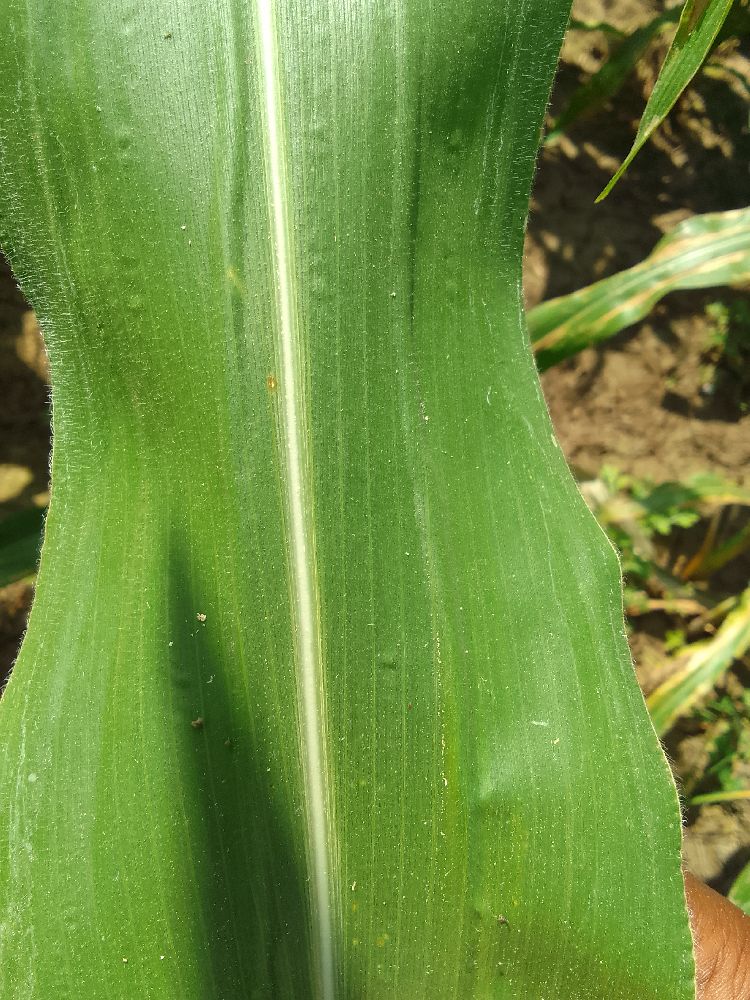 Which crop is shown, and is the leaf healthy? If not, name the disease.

maize, healthy
